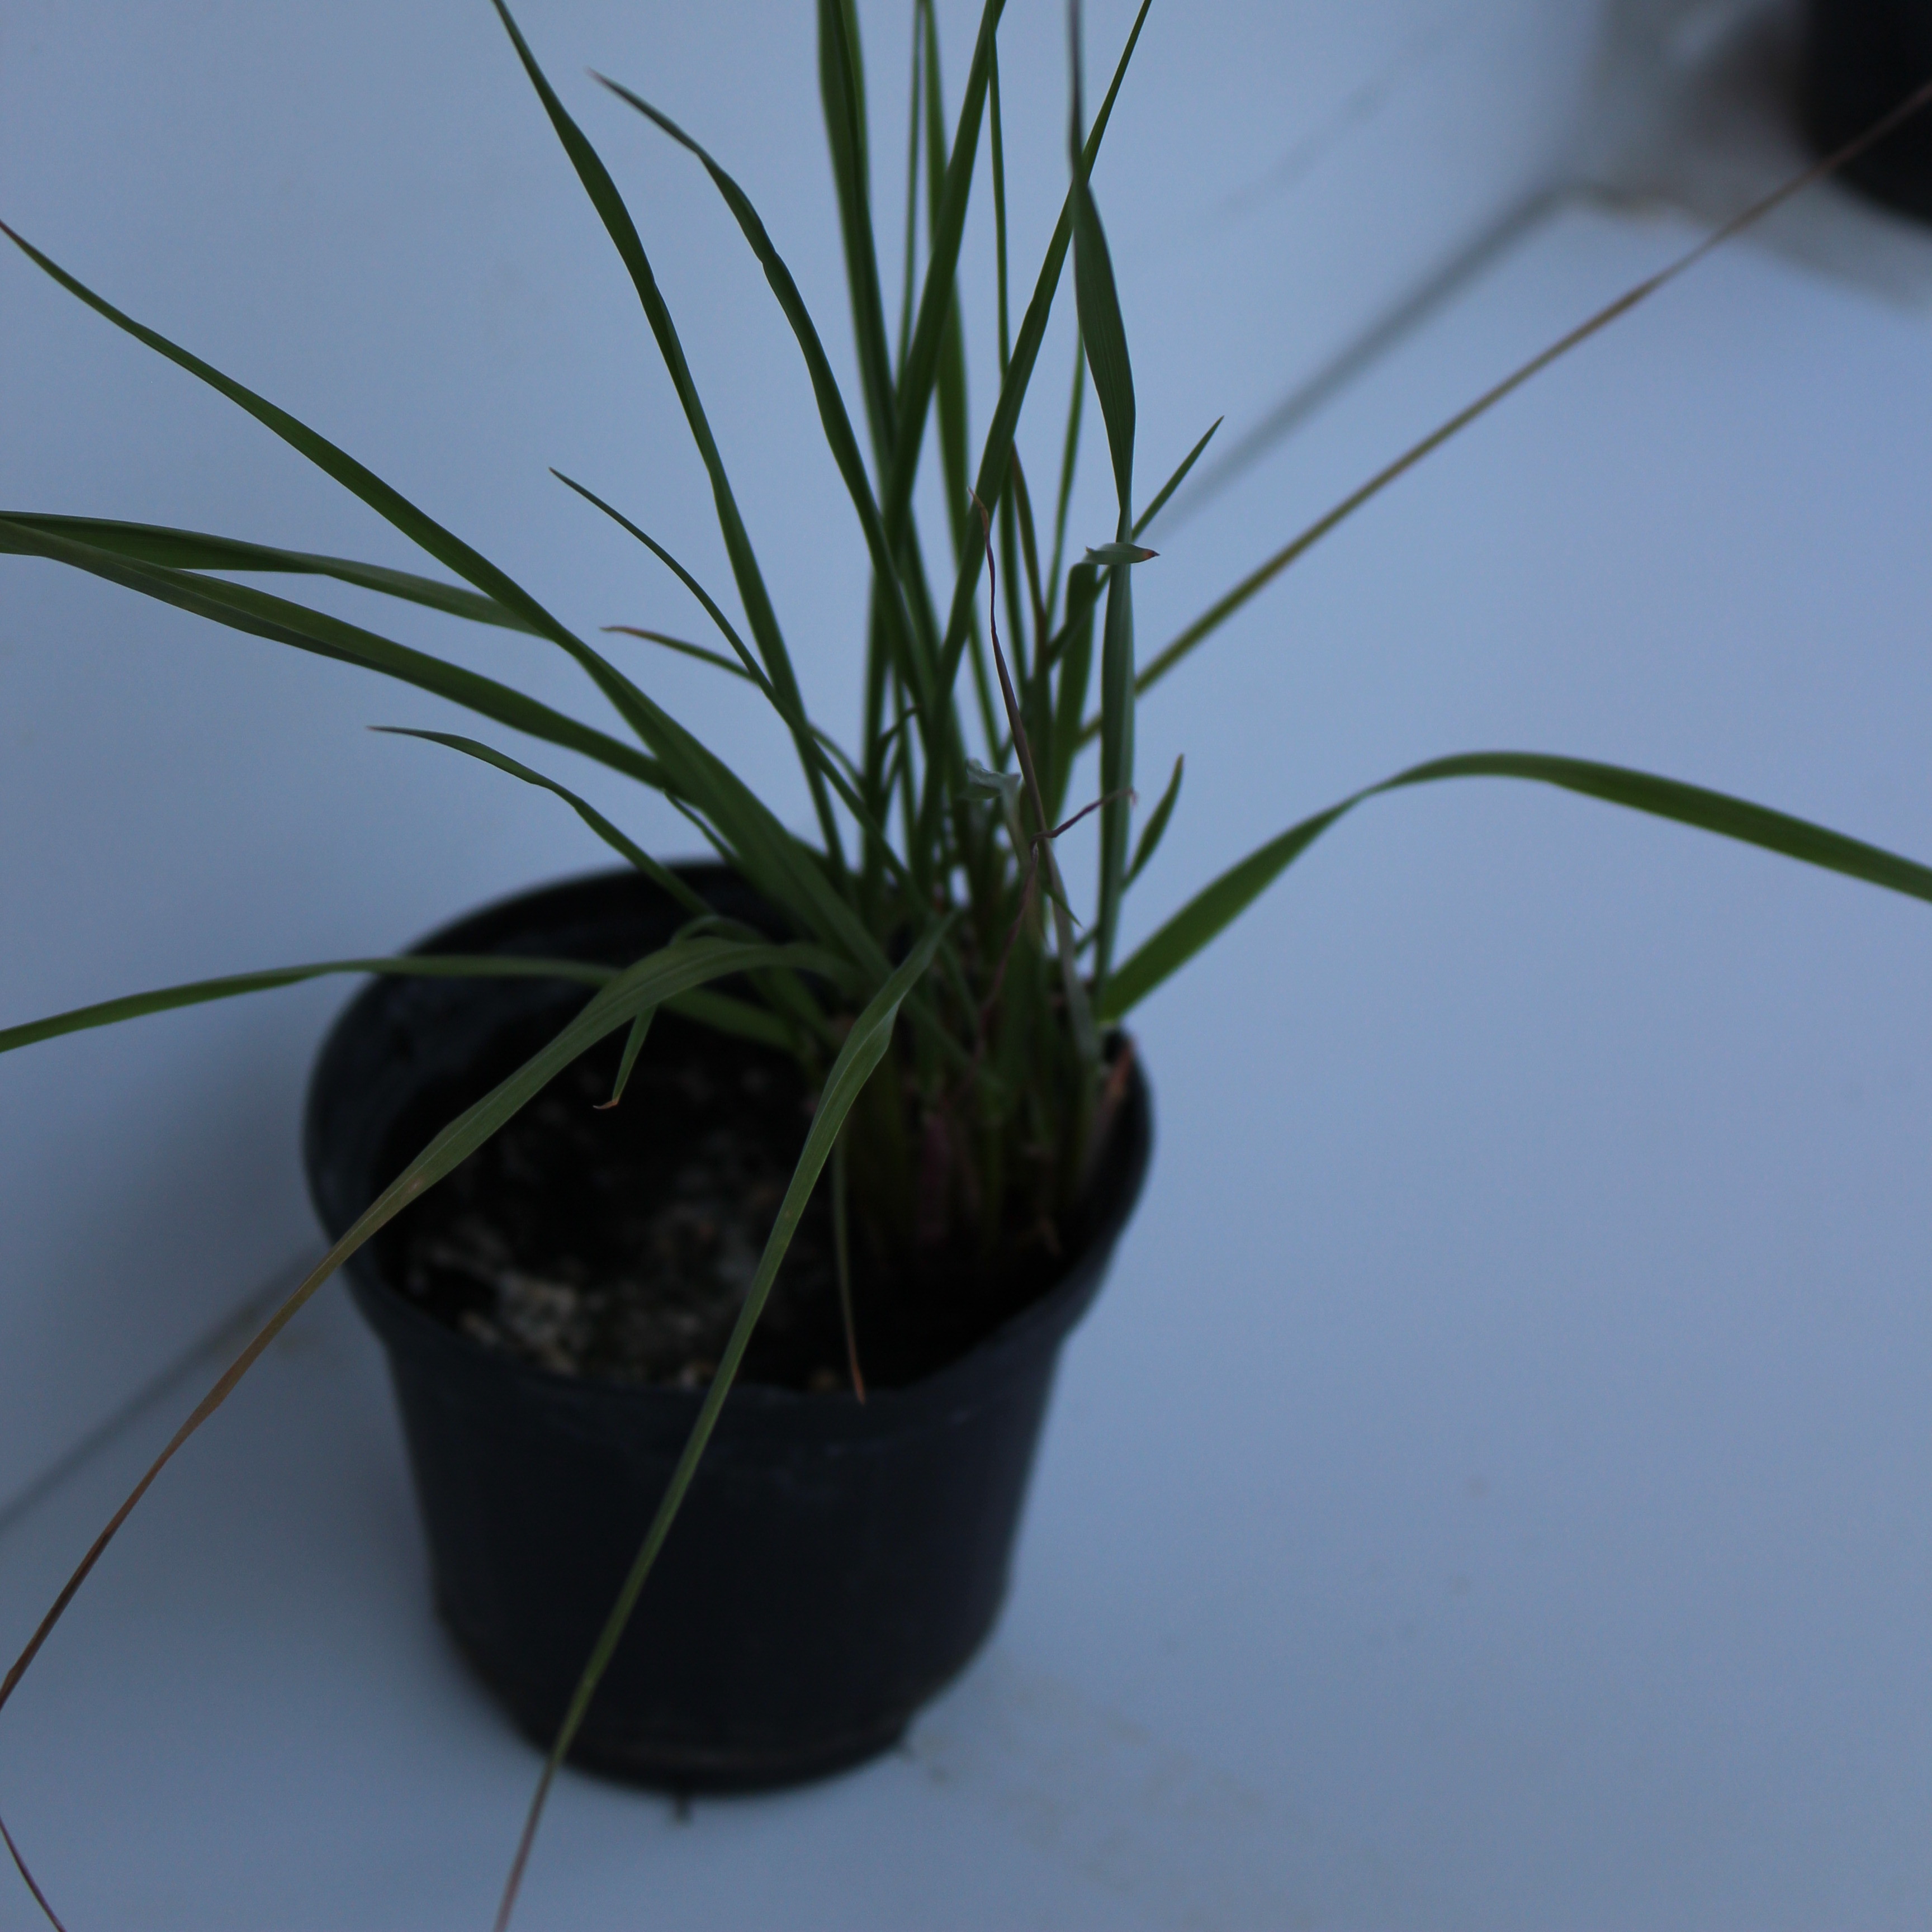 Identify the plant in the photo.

Lolium multiflorum
